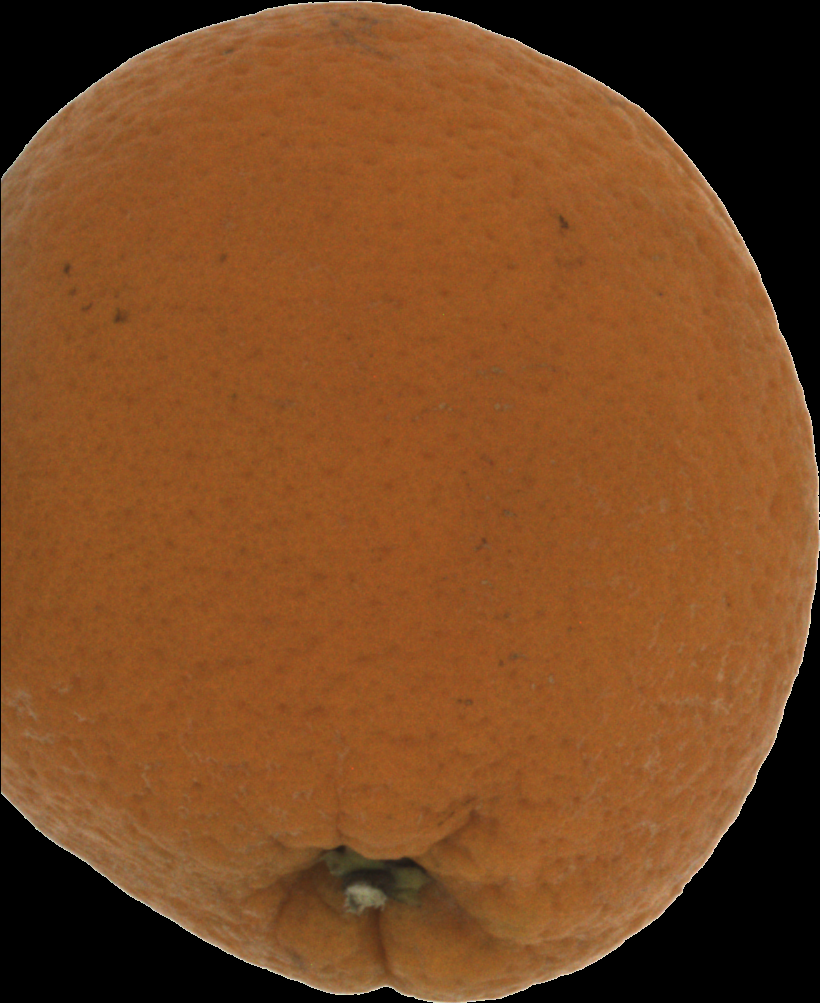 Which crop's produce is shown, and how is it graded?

orange, bad
